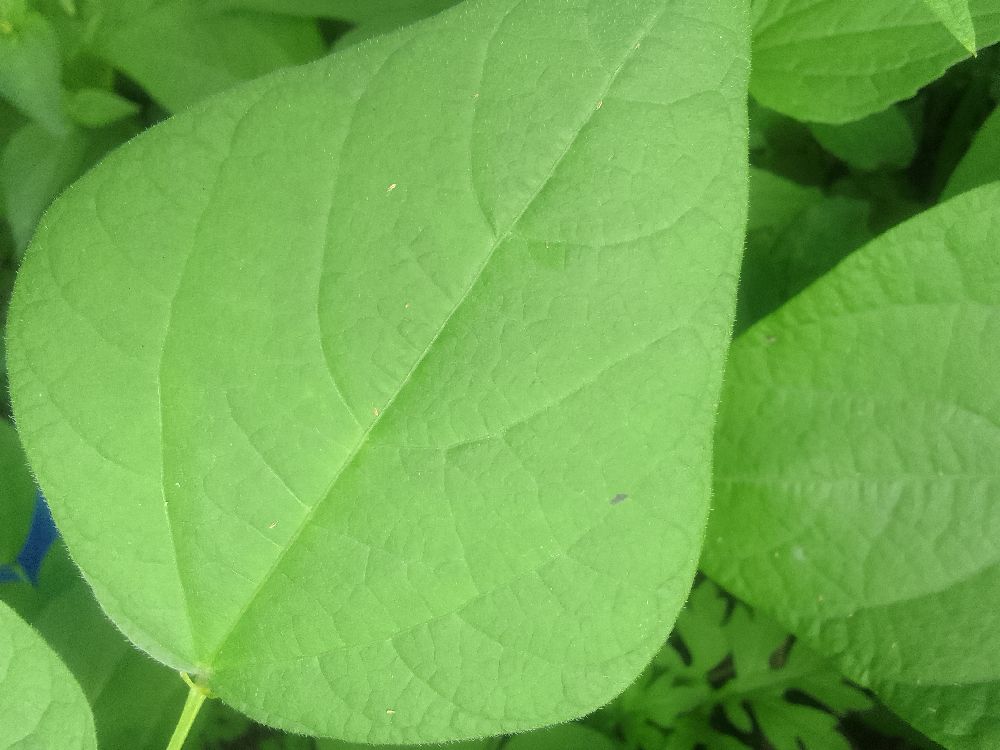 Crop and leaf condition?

common bean, healthy
